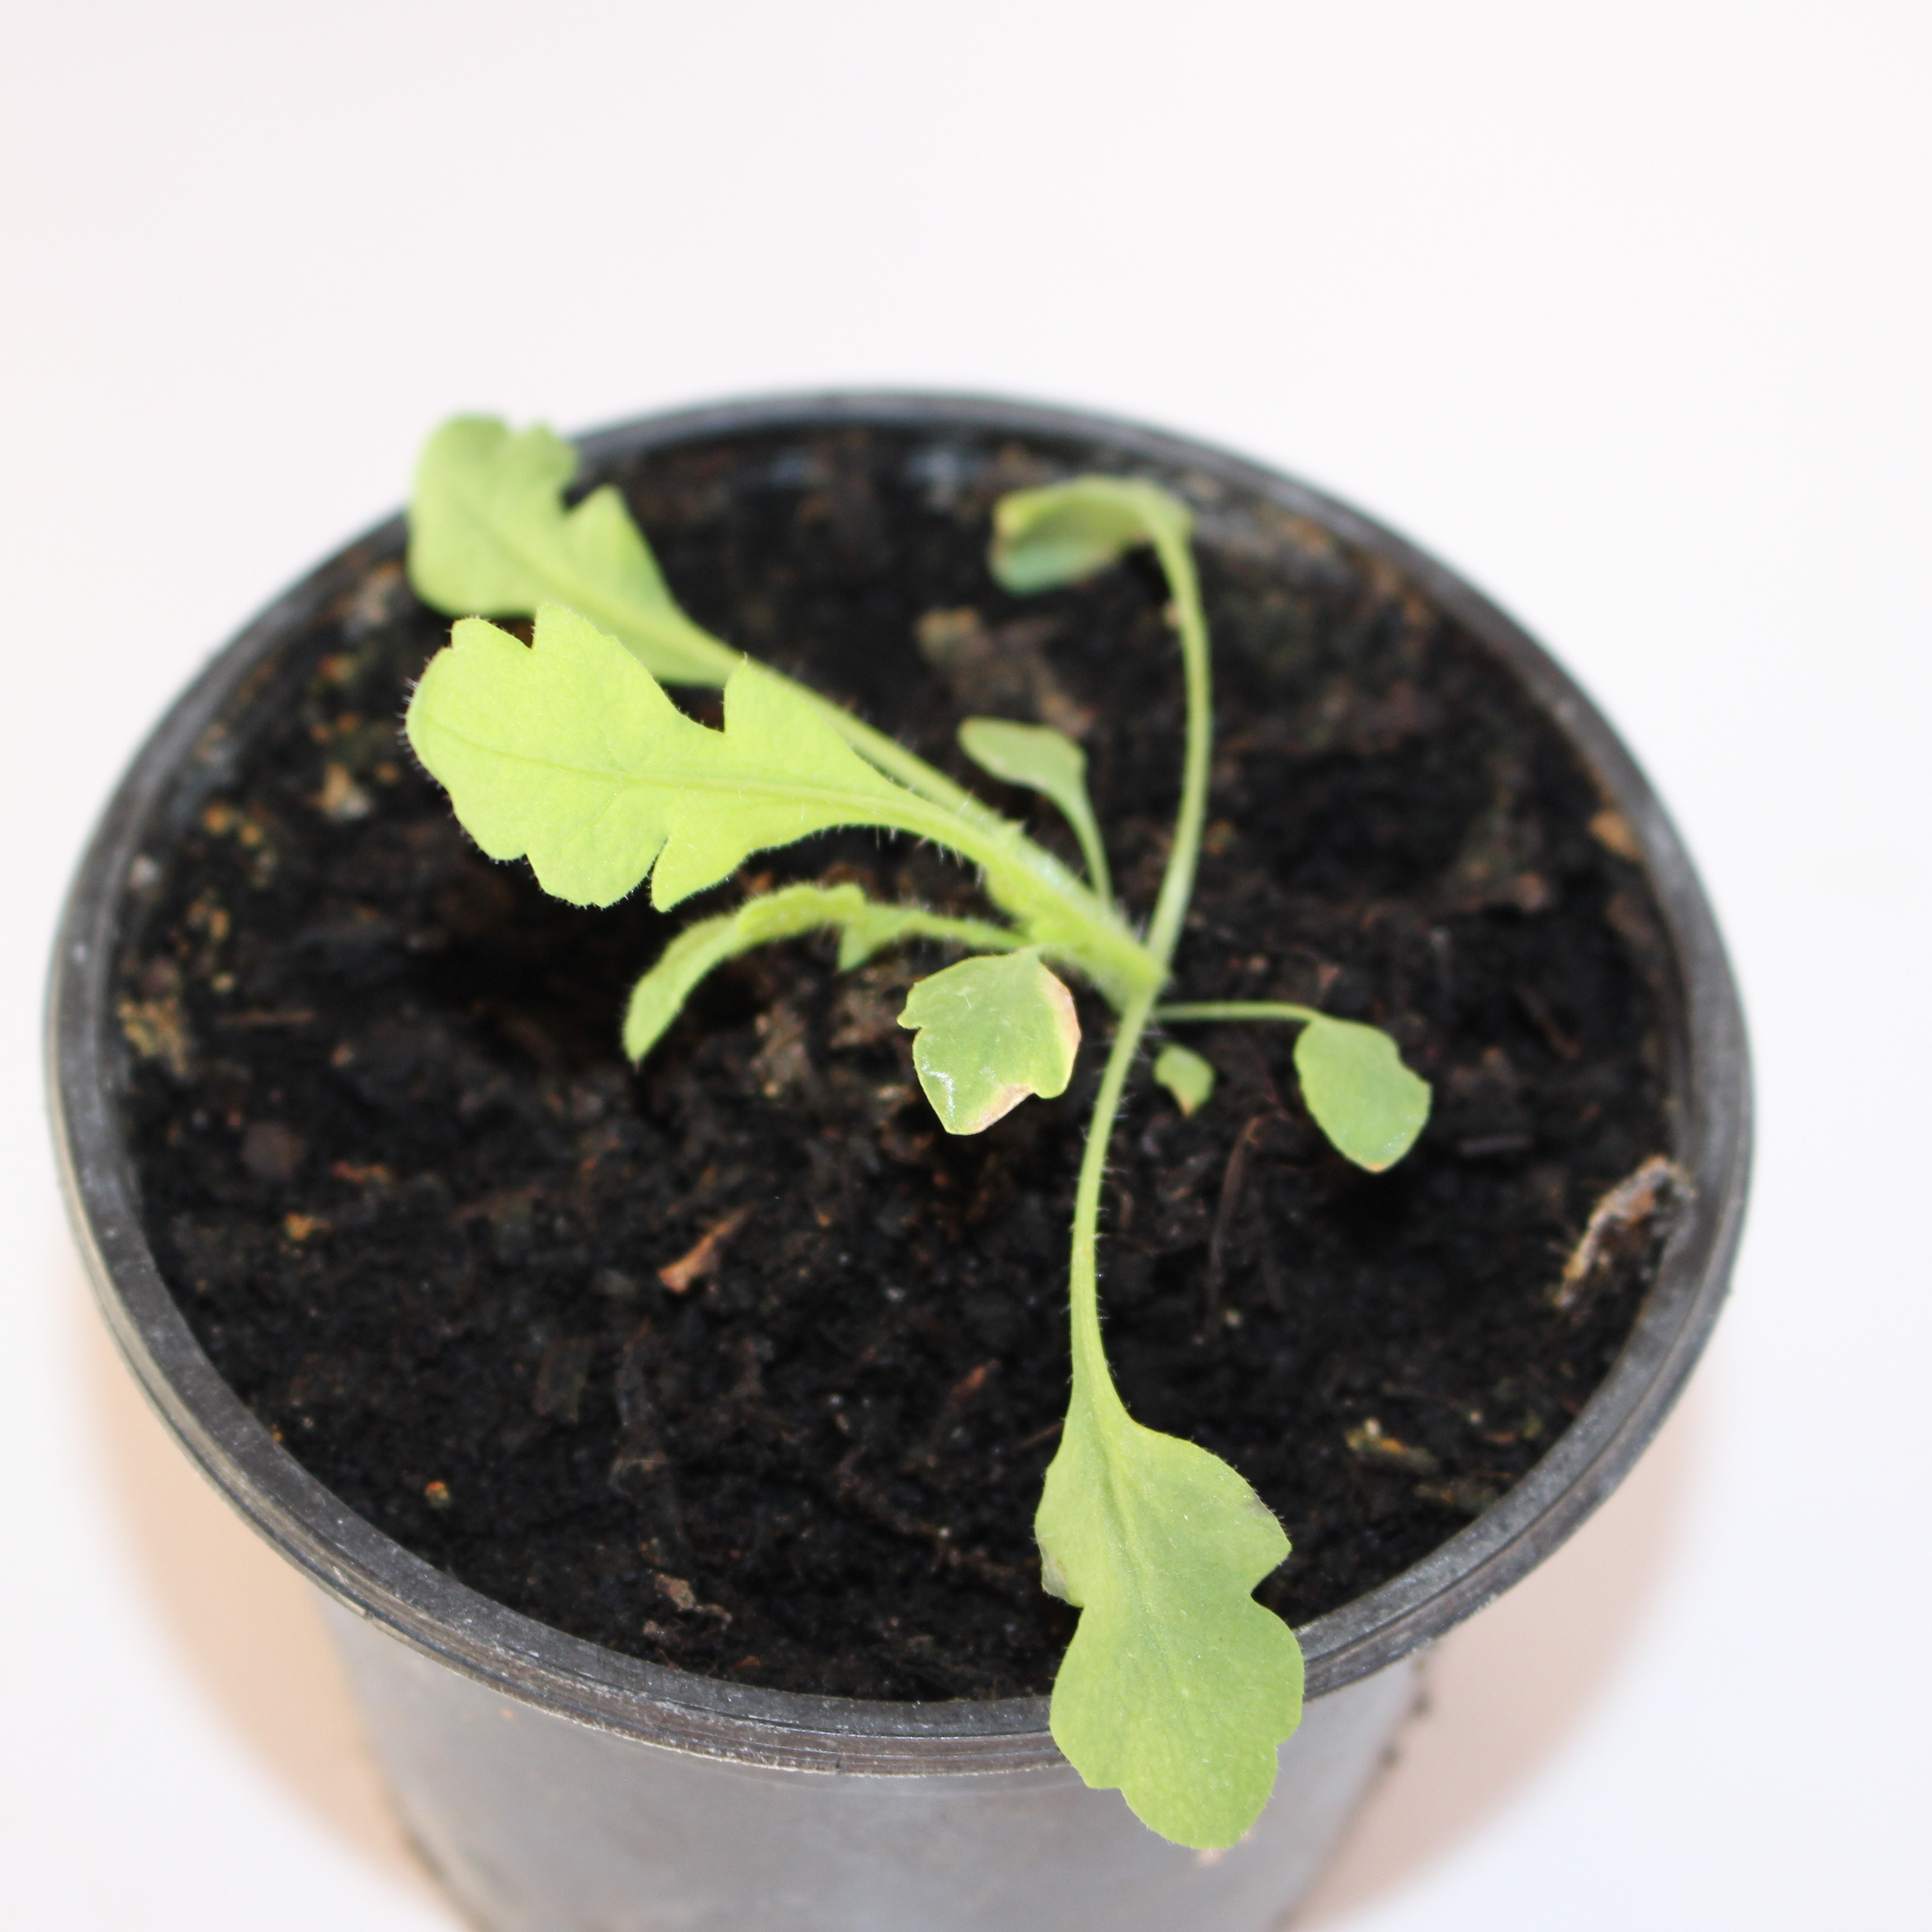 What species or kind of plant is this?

Papaver rhoeas
